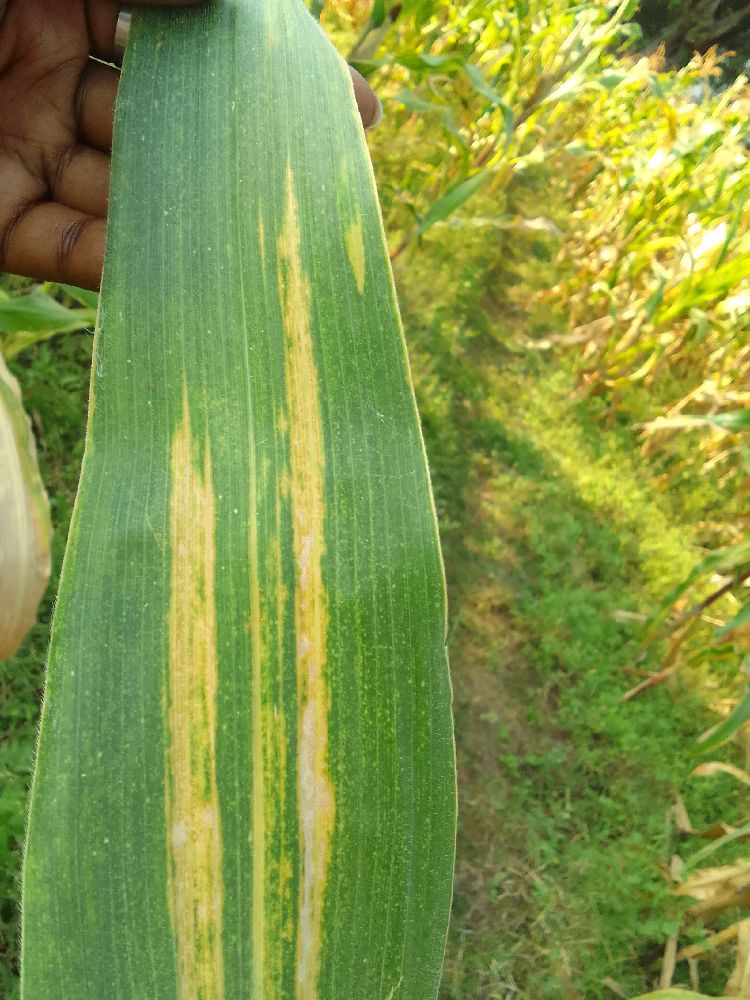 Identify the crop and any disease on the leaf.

maize, maize lethal necrosis
